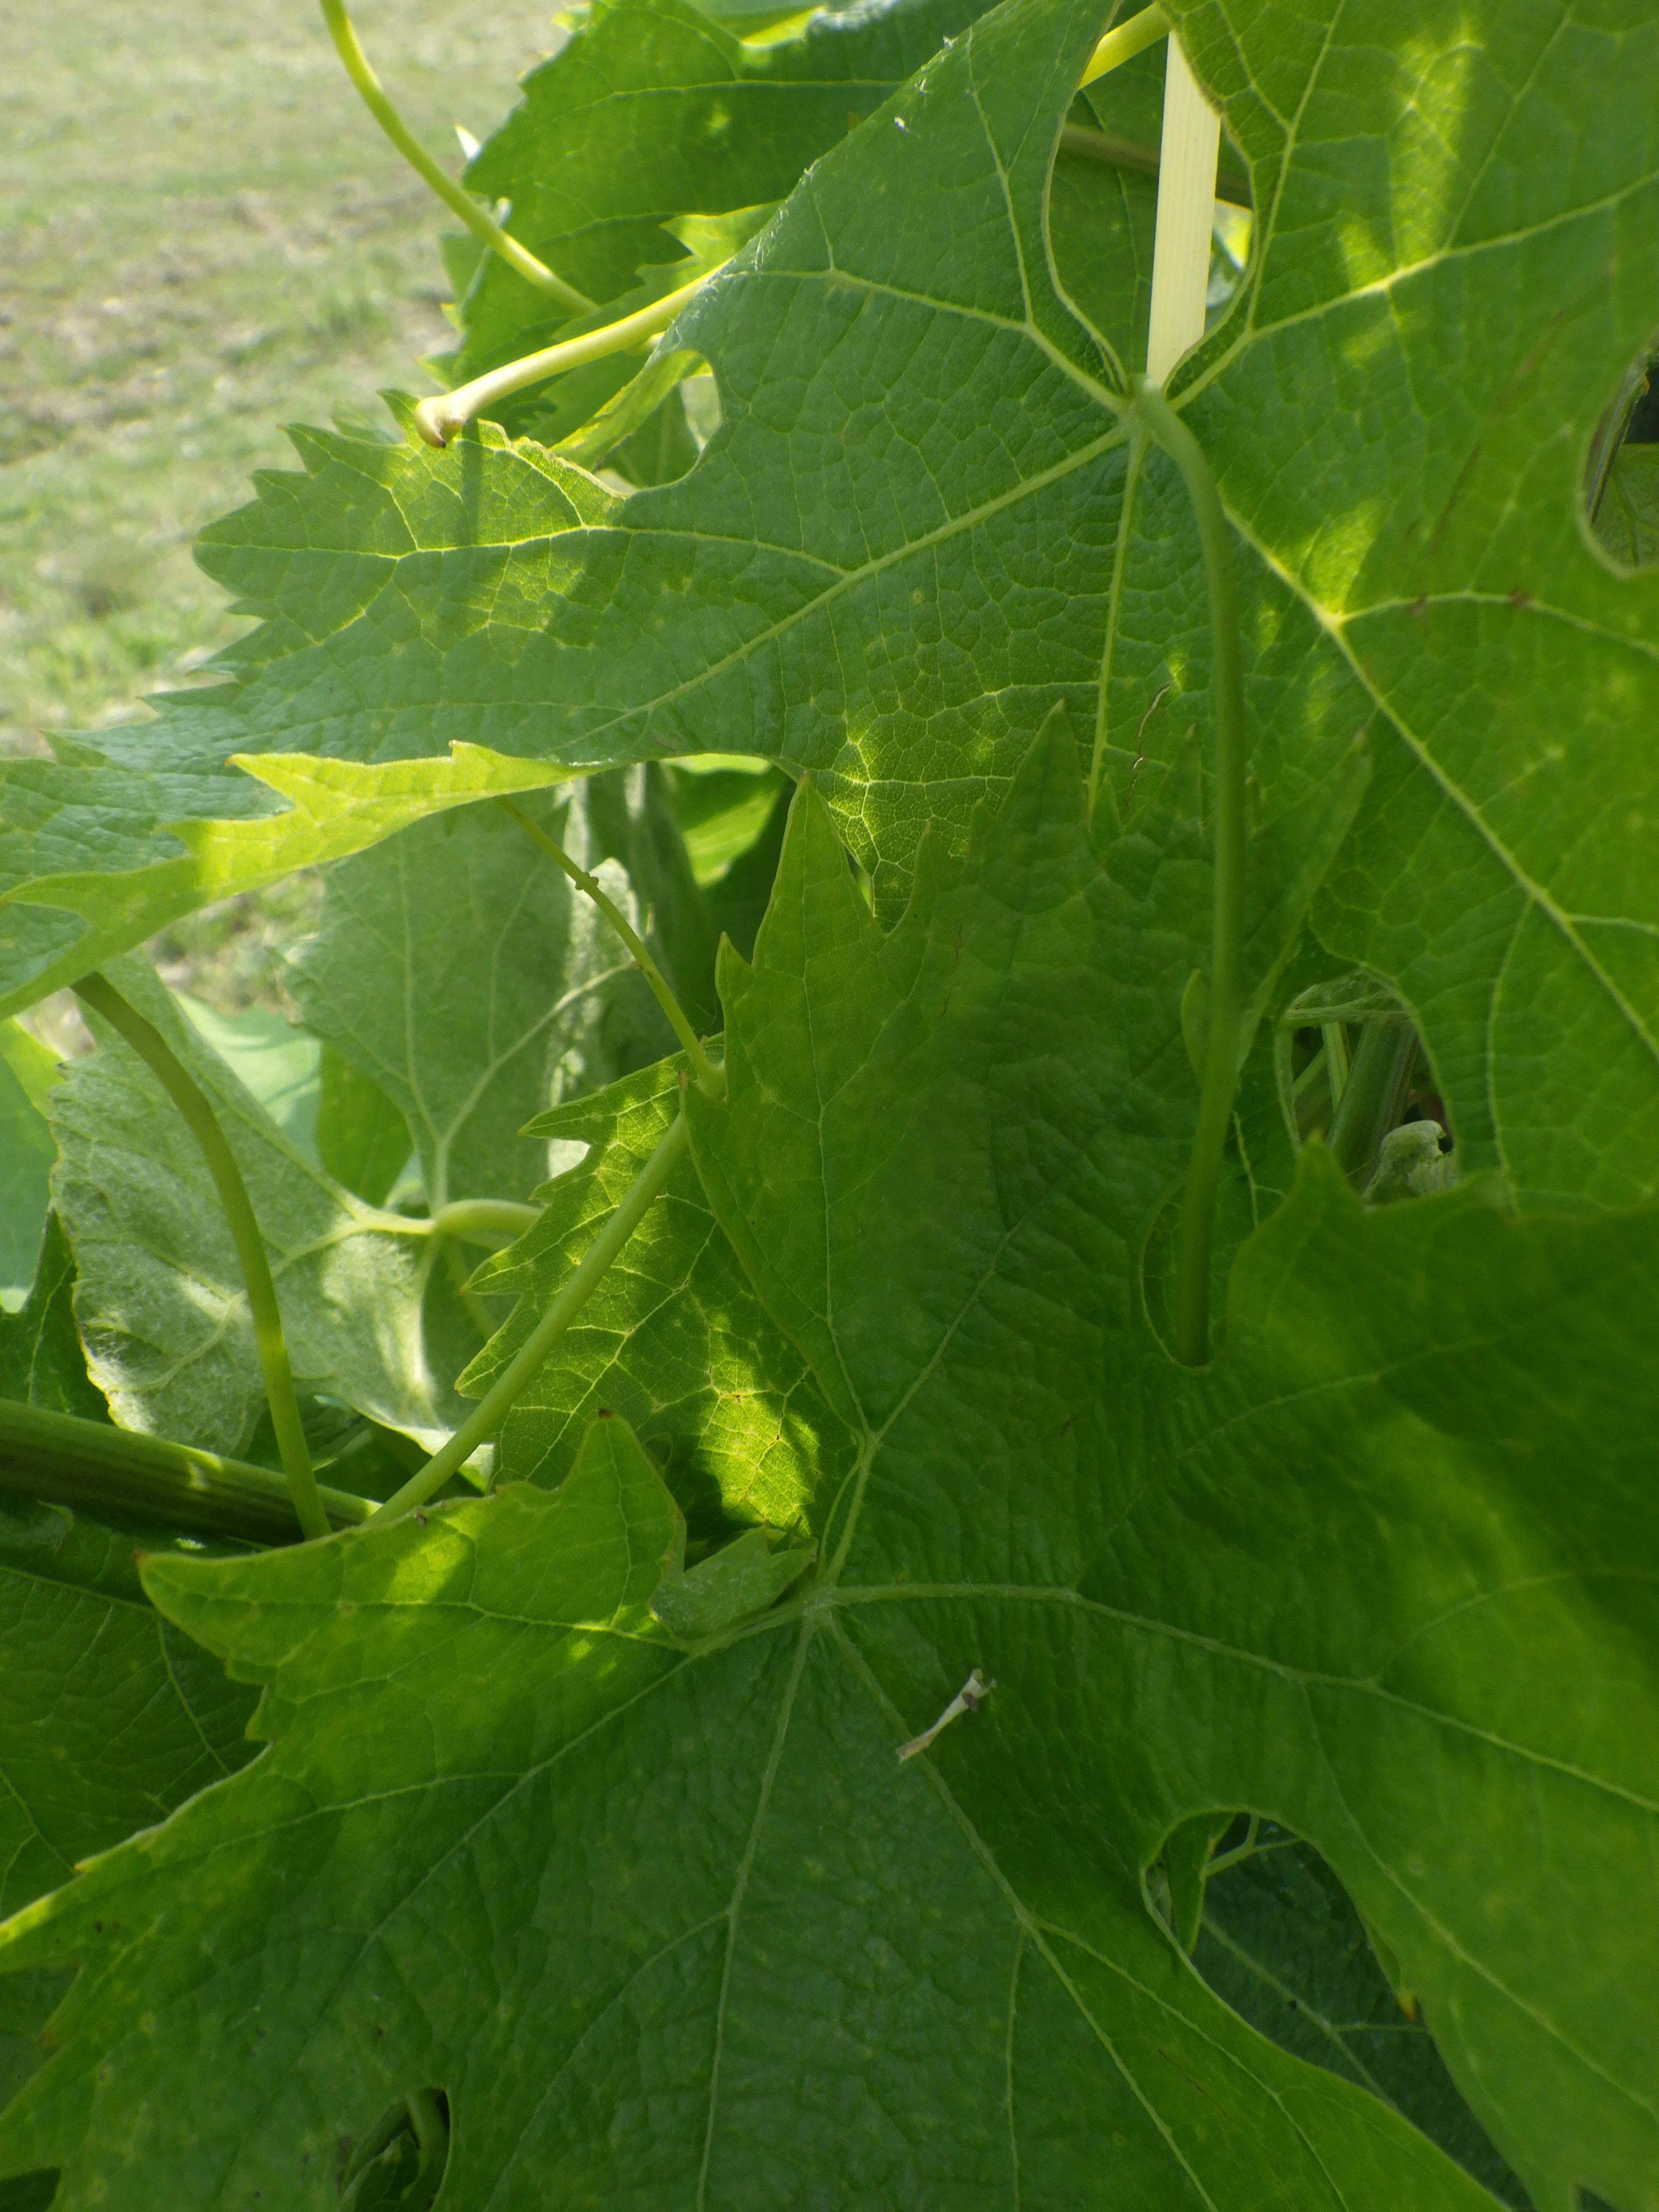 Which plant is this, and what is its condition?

grapevine, mites
